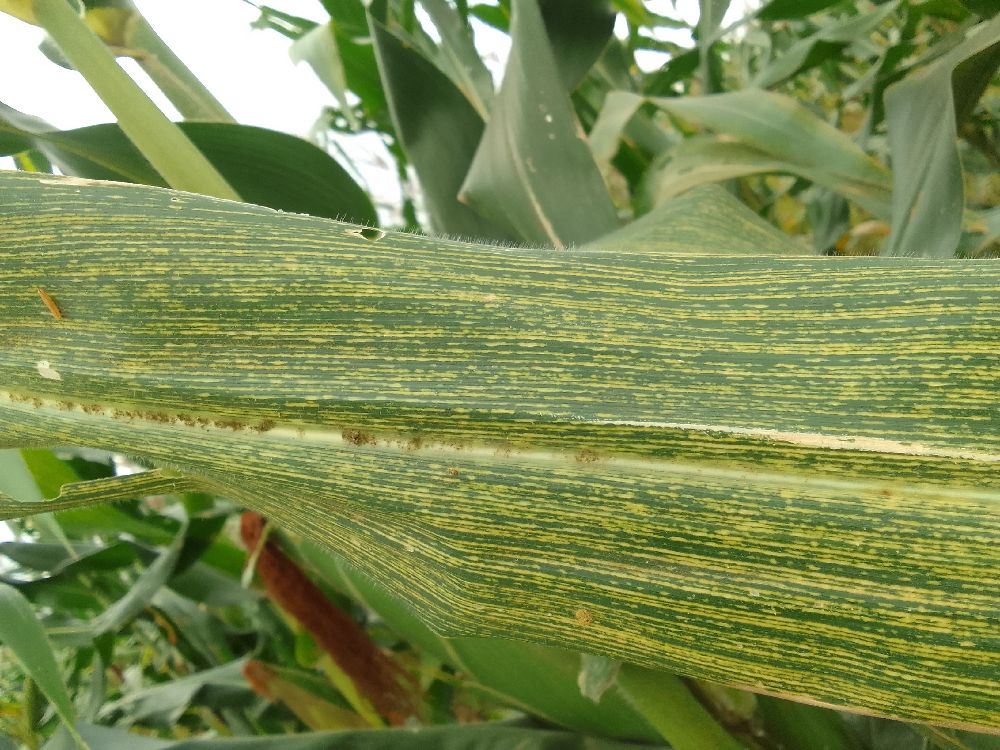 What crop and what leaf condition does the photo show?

maize, maize streak virus
